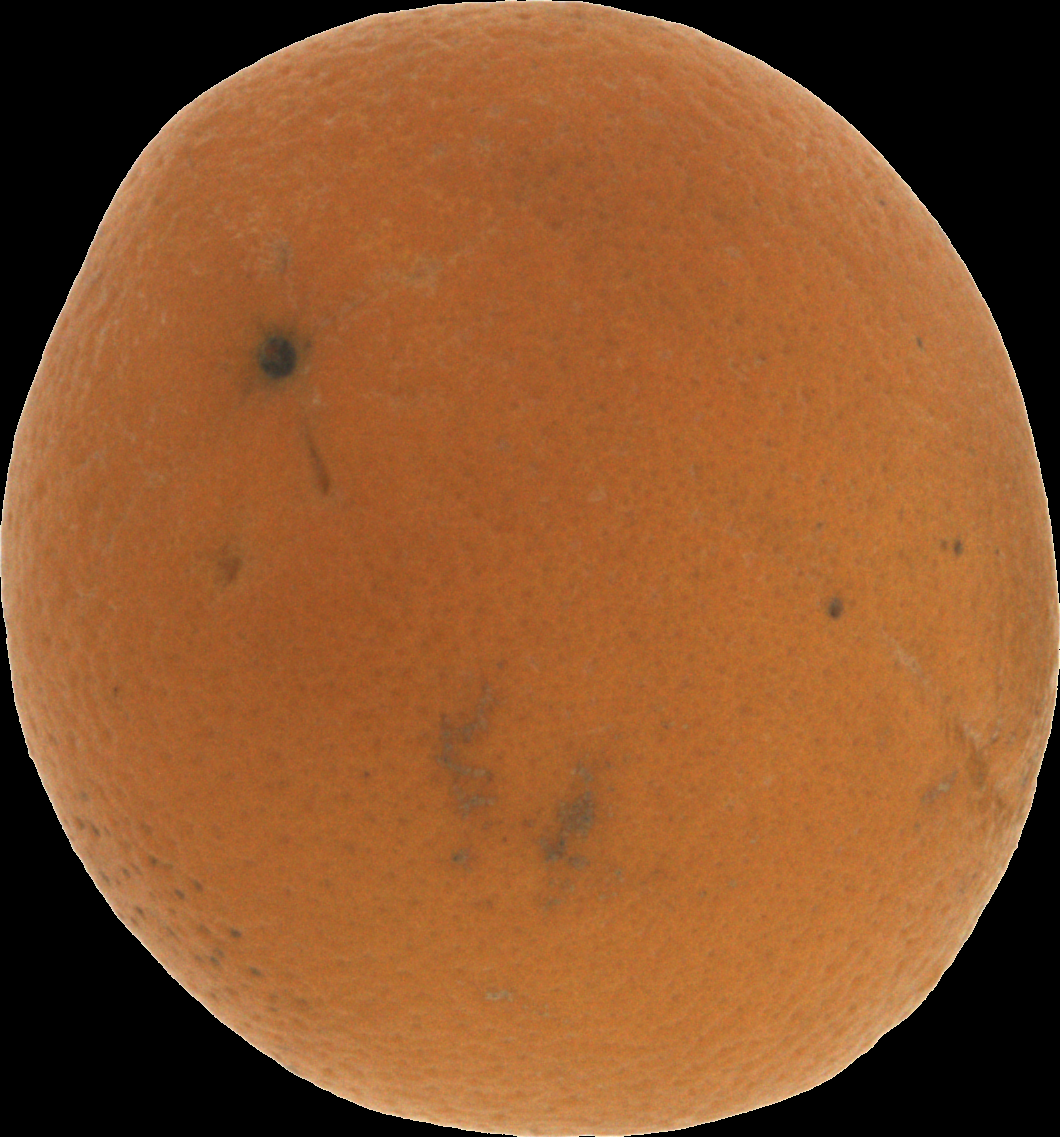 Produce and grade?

orange, bad
